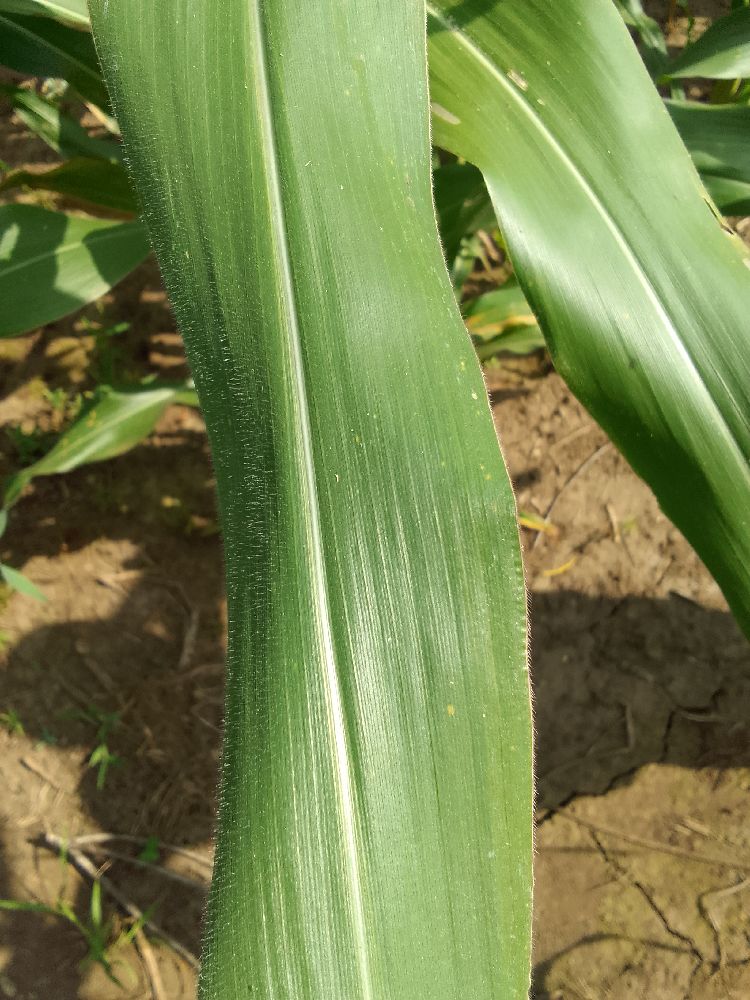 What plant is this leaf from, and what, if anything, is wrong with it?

maize, healthy
